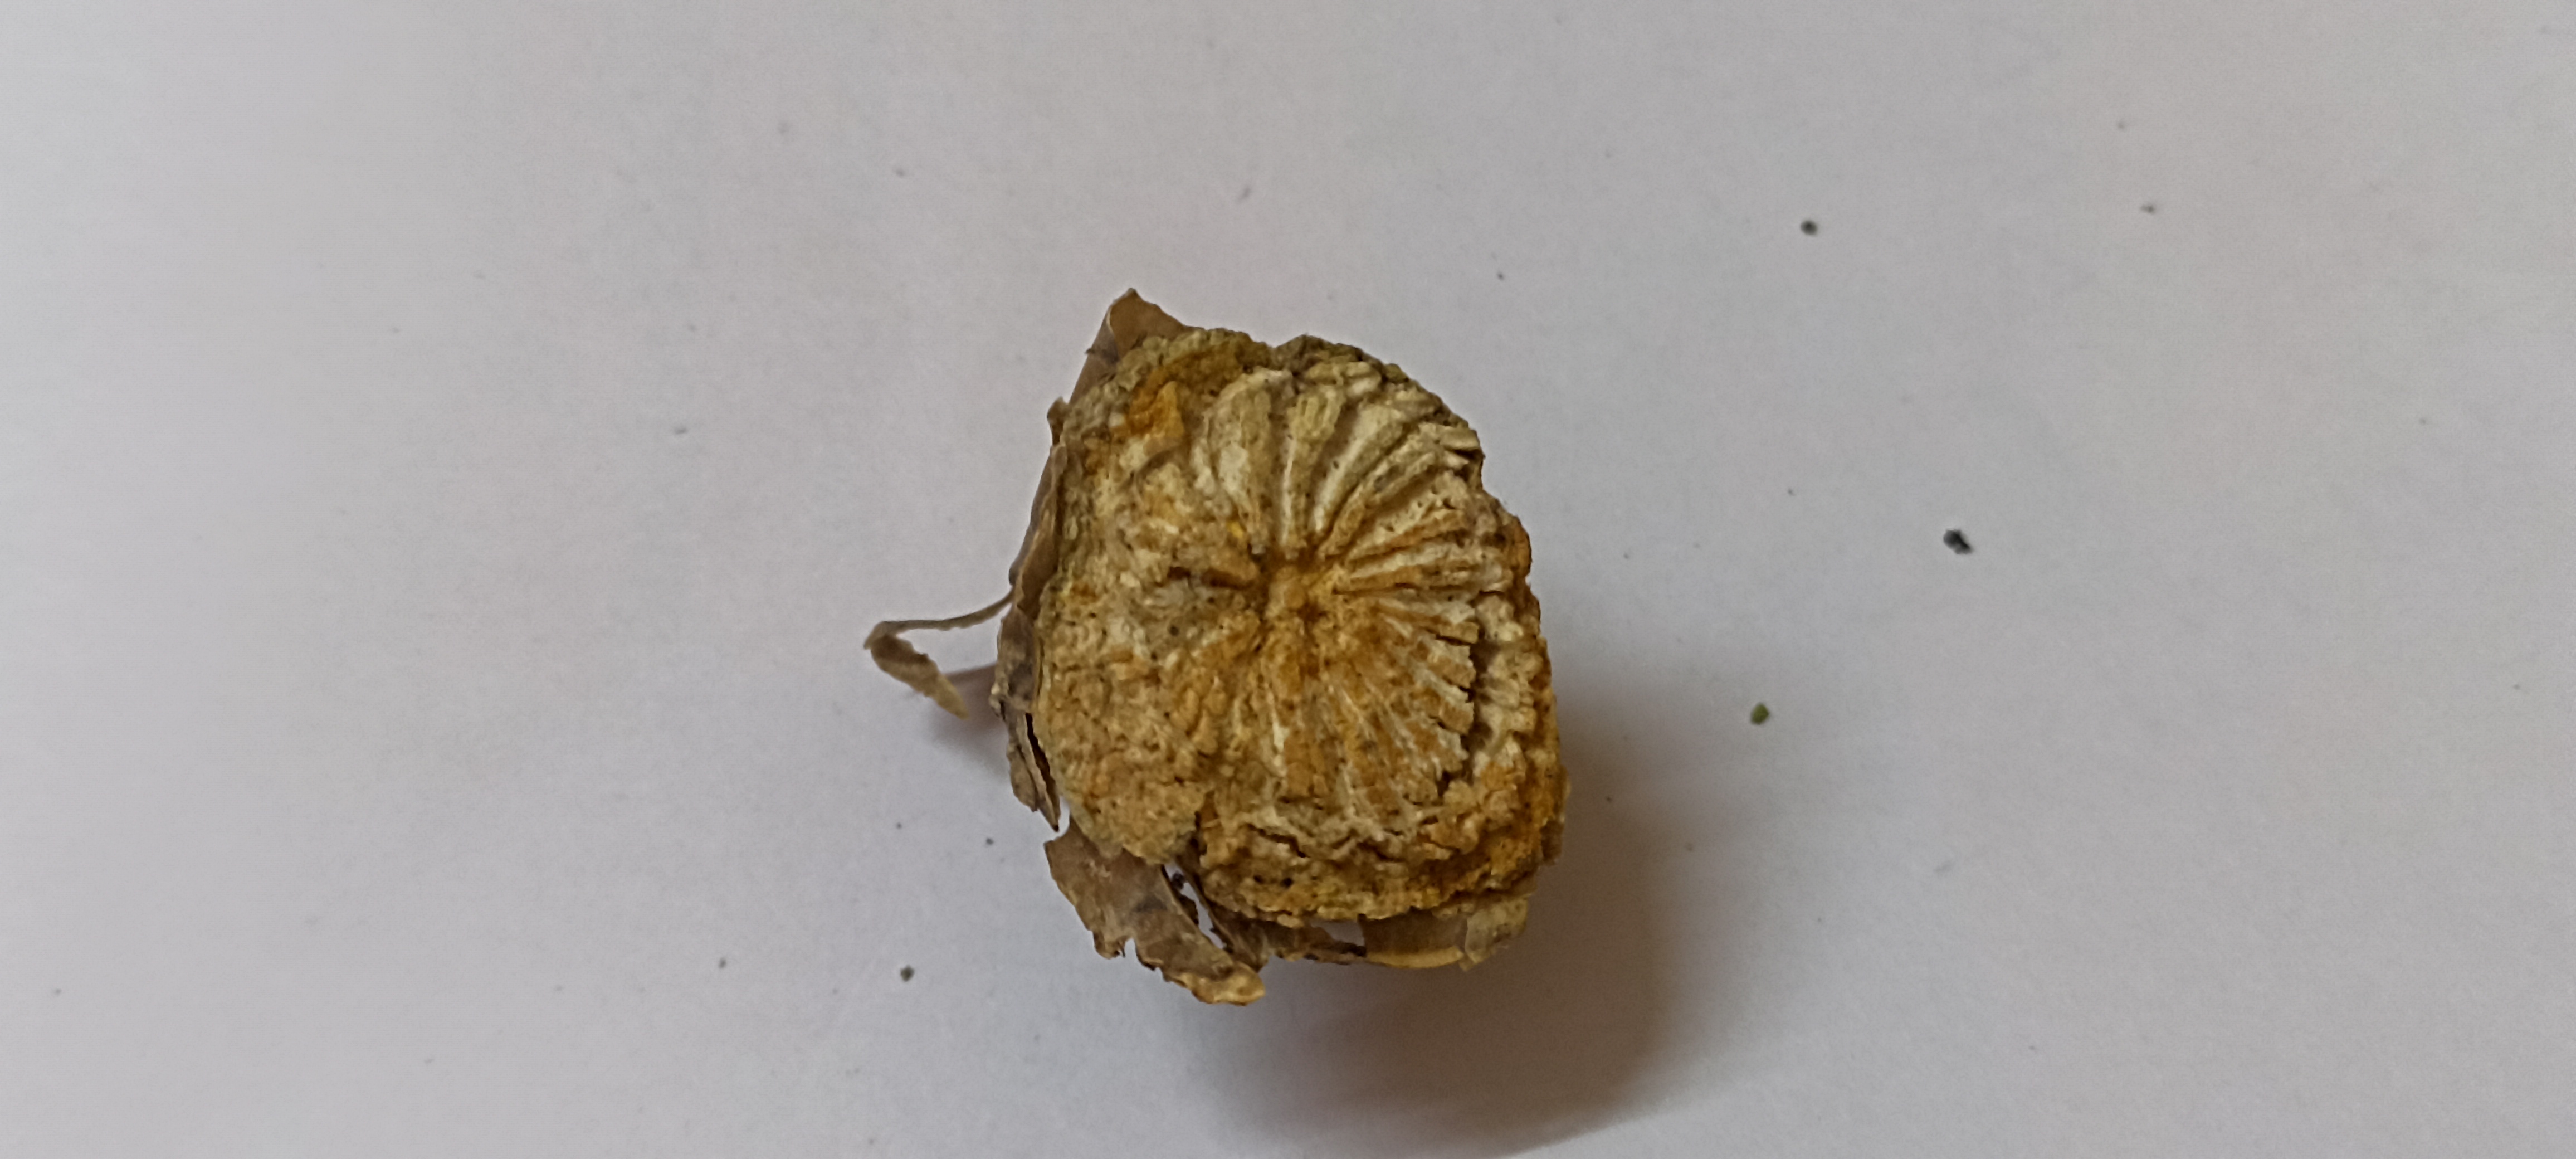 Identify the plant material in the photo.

gulvel
